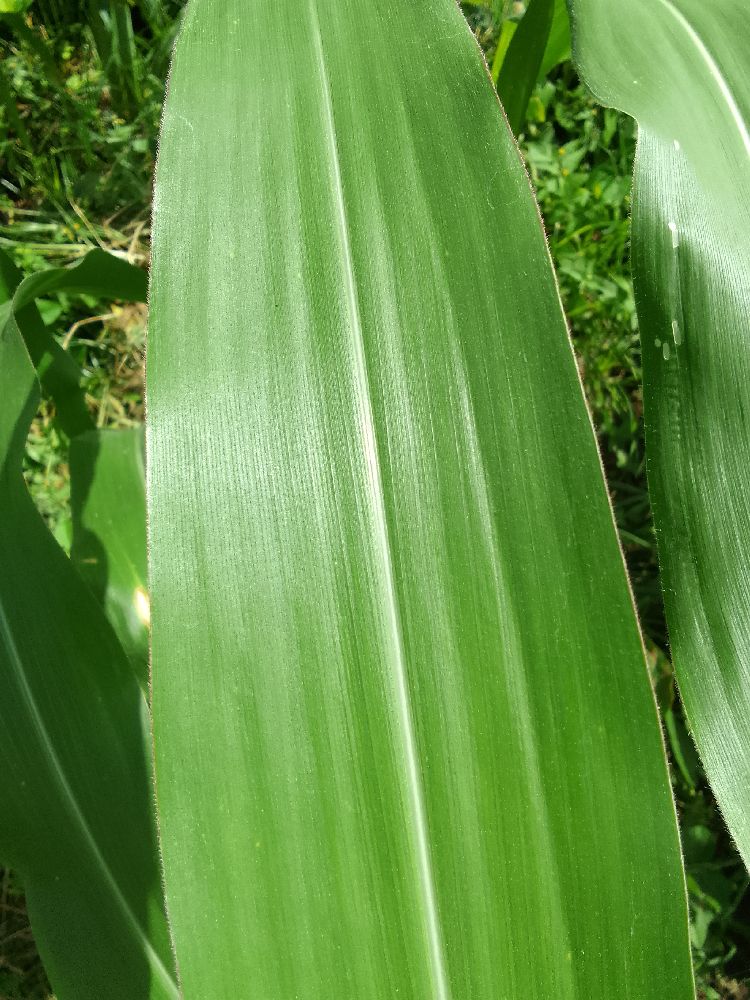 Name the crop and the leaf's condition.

maize, healthy
